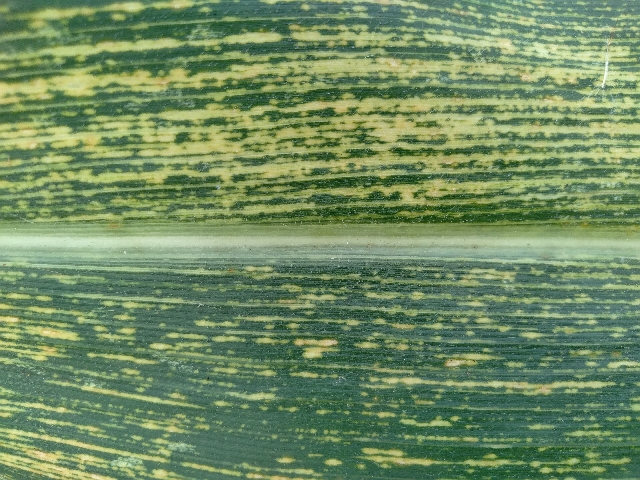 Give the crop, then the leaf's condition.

maize, maize streak virus
